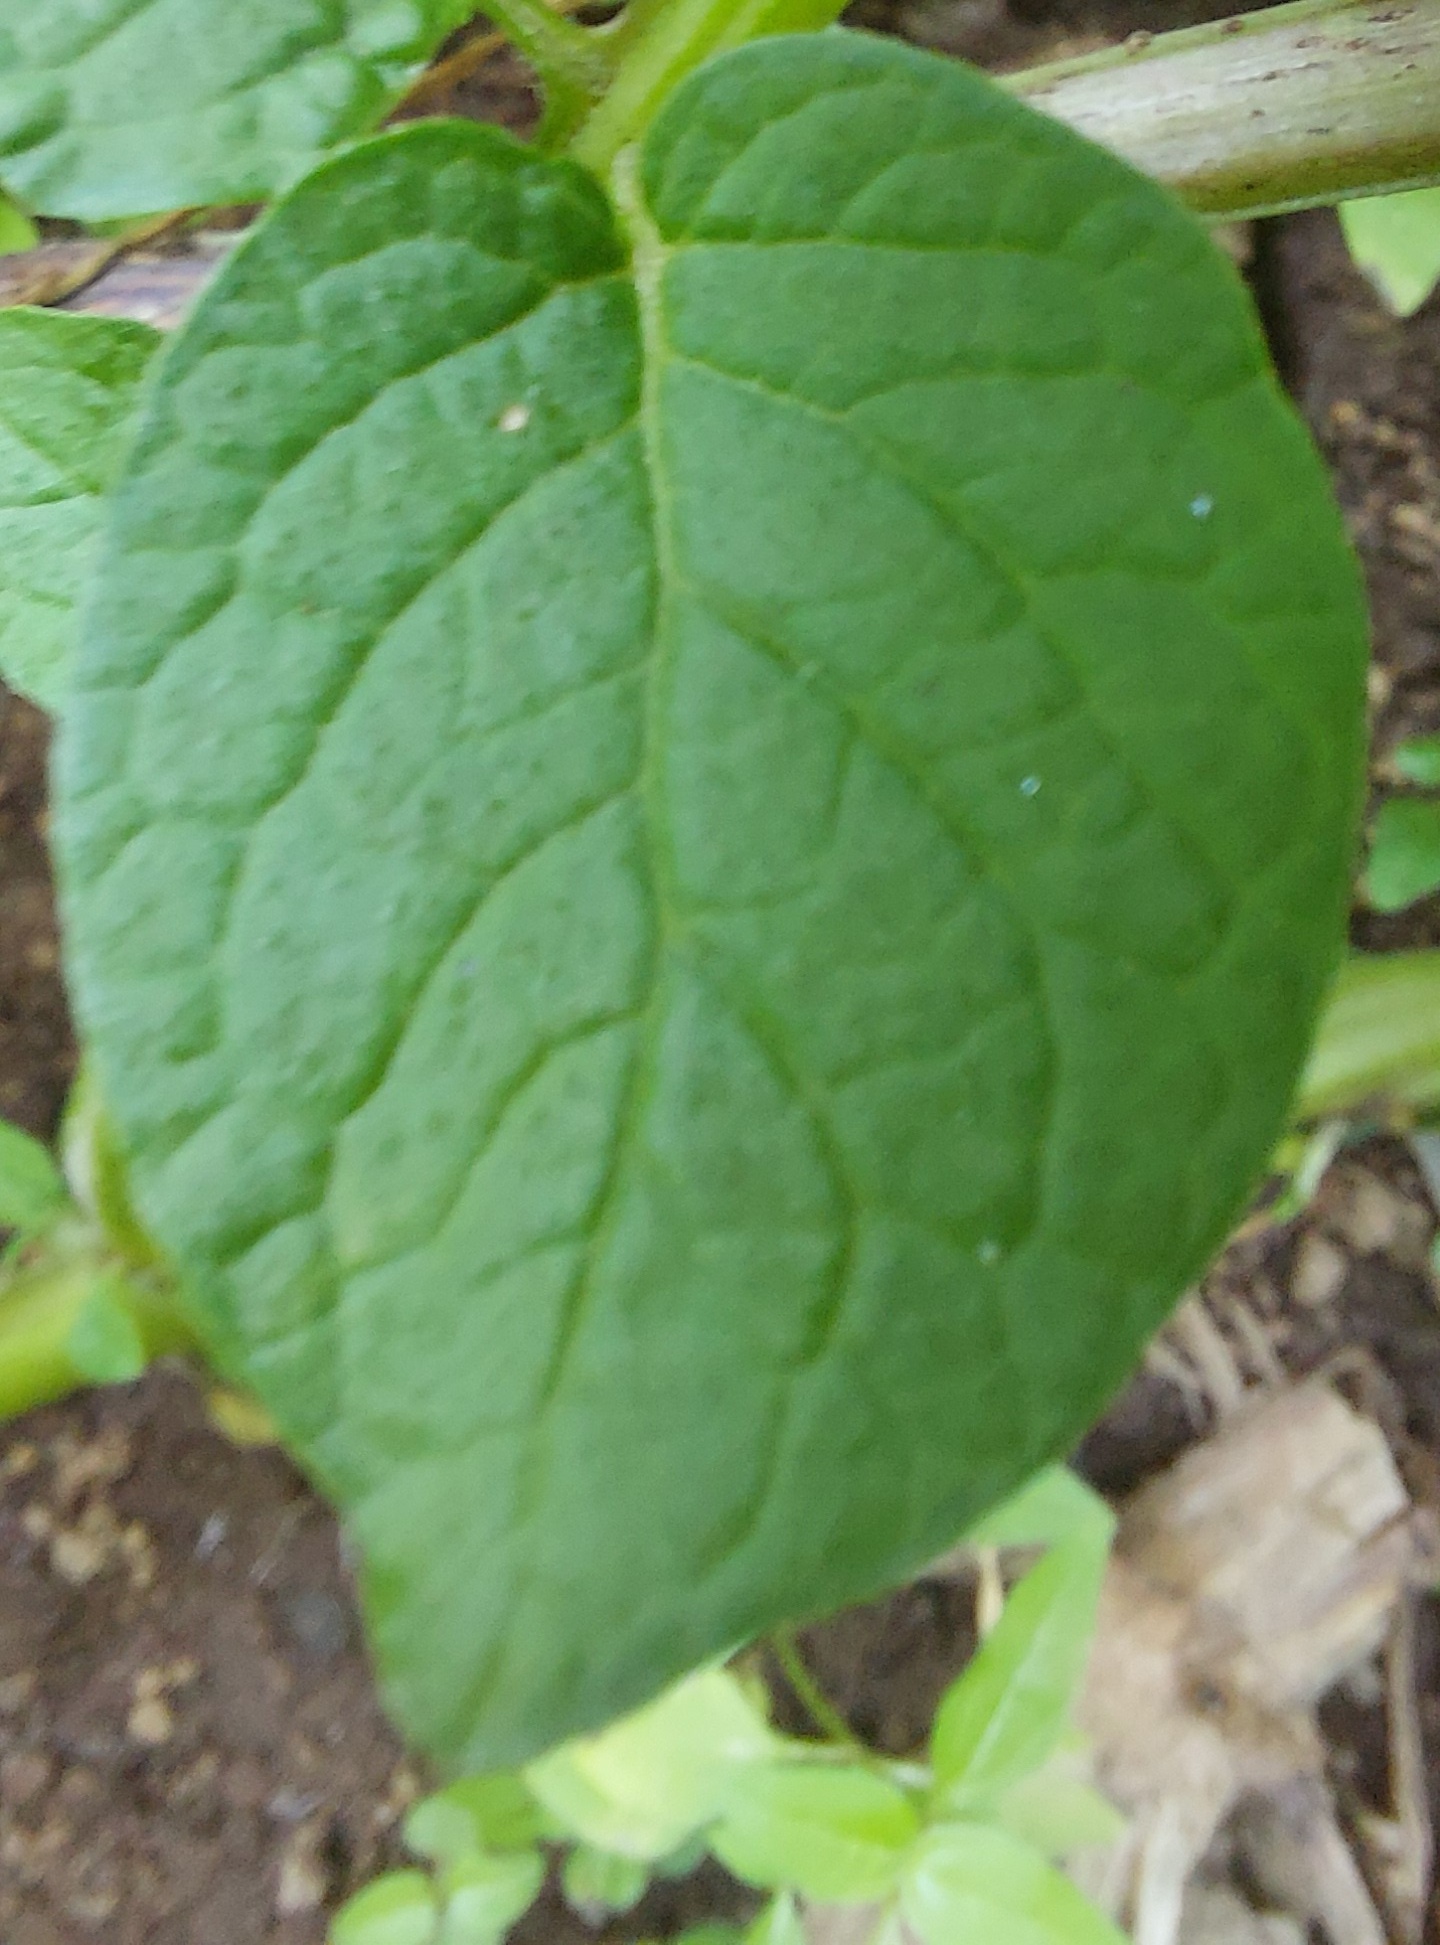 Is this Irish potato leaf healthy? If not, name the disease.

healthy
